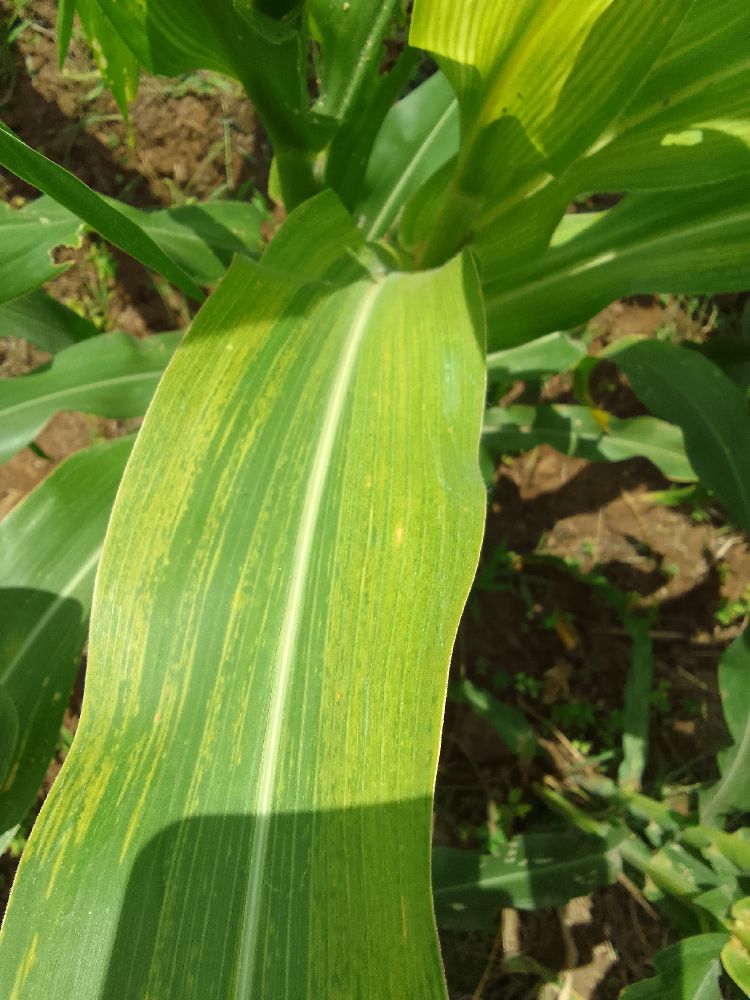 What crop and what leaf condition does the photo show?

maize, maize lethal necrosis
